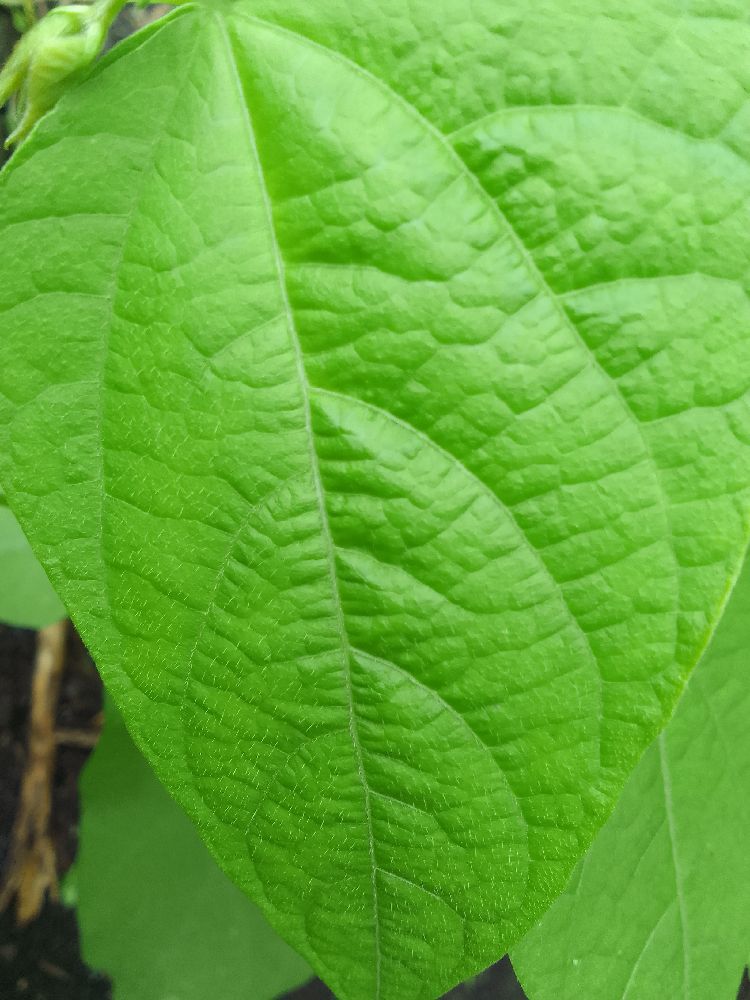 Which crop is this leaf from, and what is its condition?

common bean, healthy
